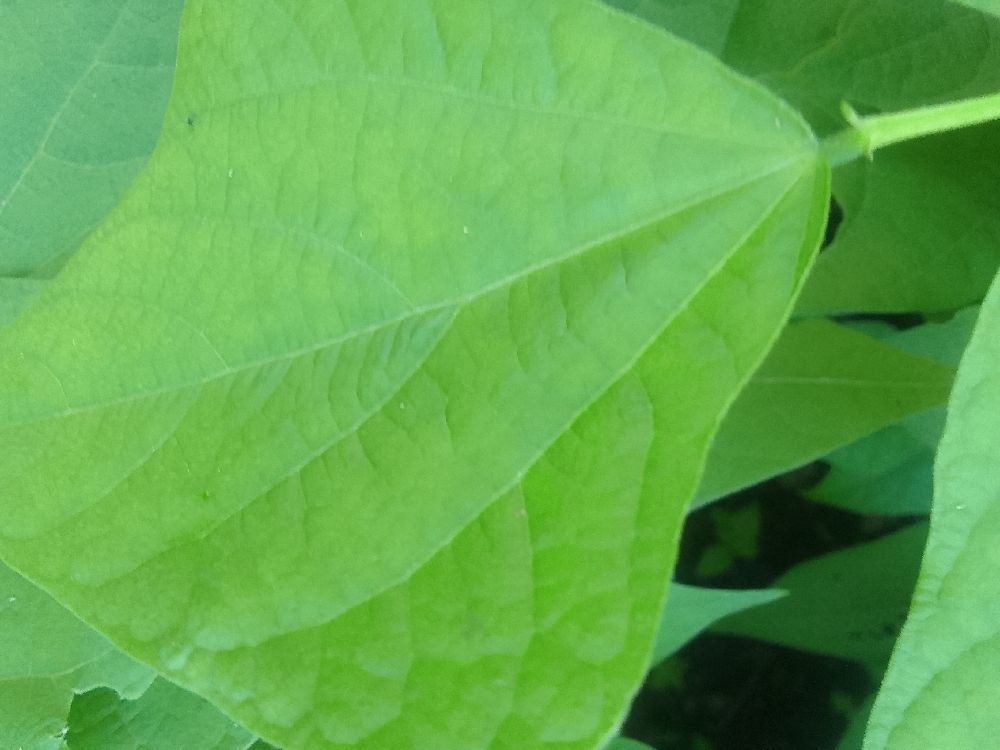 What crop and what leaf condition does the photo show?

common bean, healthy
